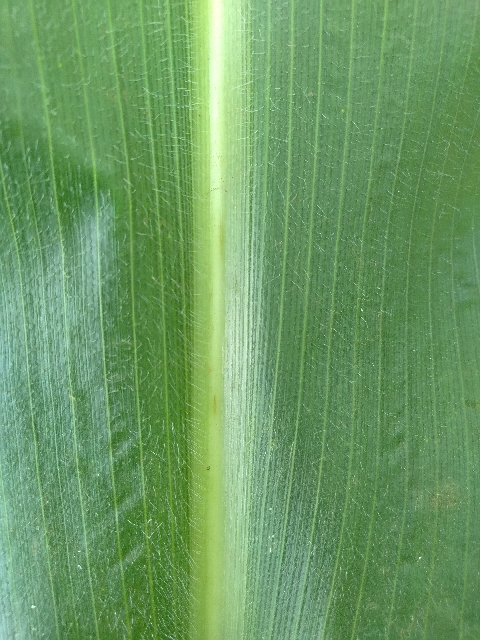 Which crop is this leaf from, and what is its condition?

maize, healthy
